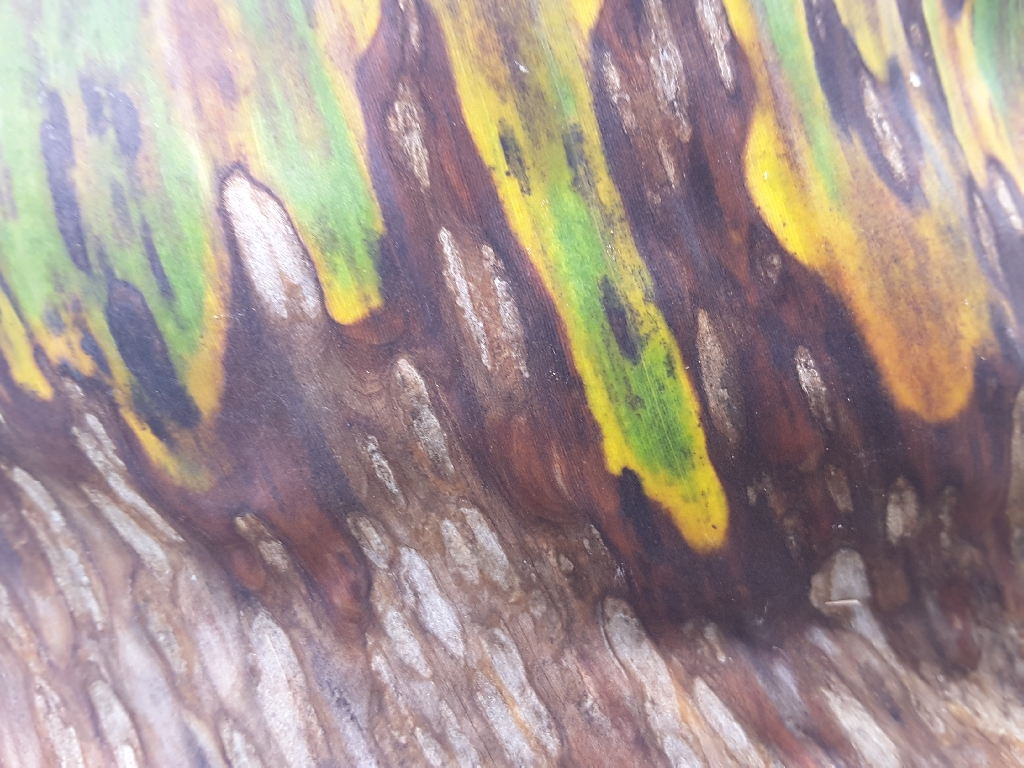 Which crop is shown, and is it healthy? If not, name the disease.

banana, black sigatoka
